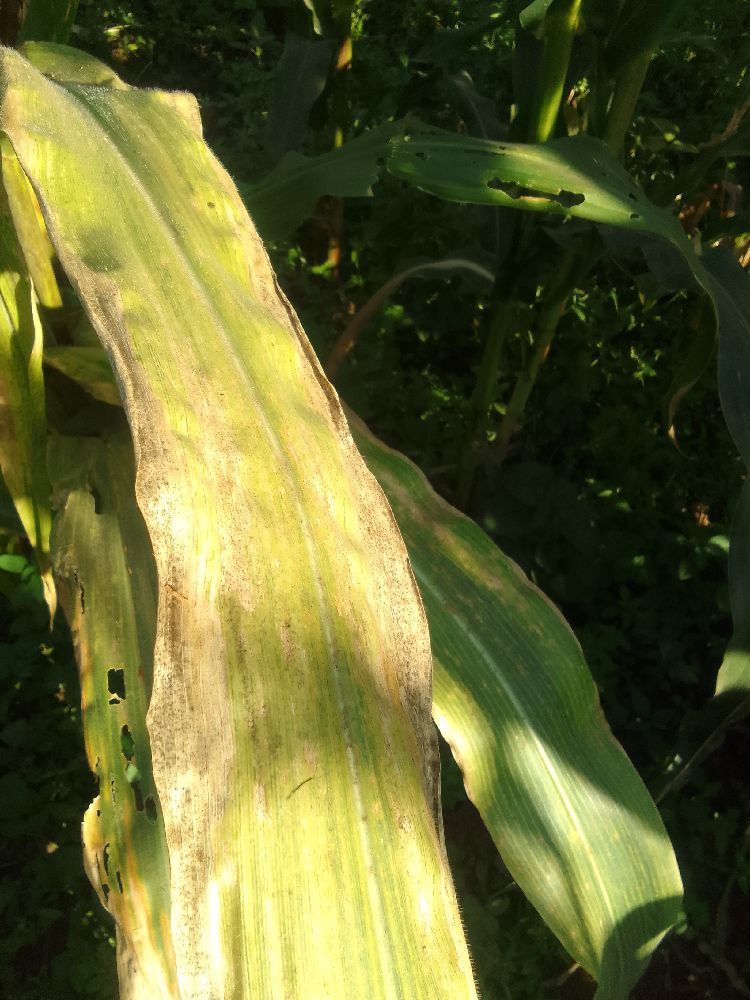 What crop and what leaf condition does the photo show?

maize, maize lethal necrosis
